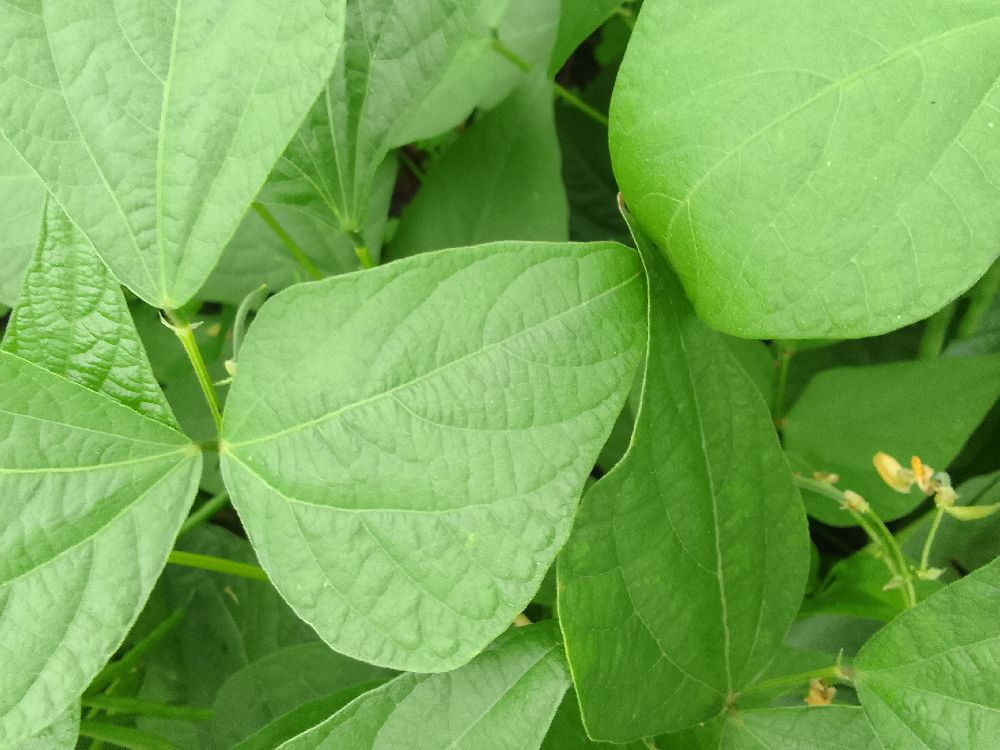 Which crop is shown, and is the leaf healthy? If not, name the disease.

common bean, healthy
